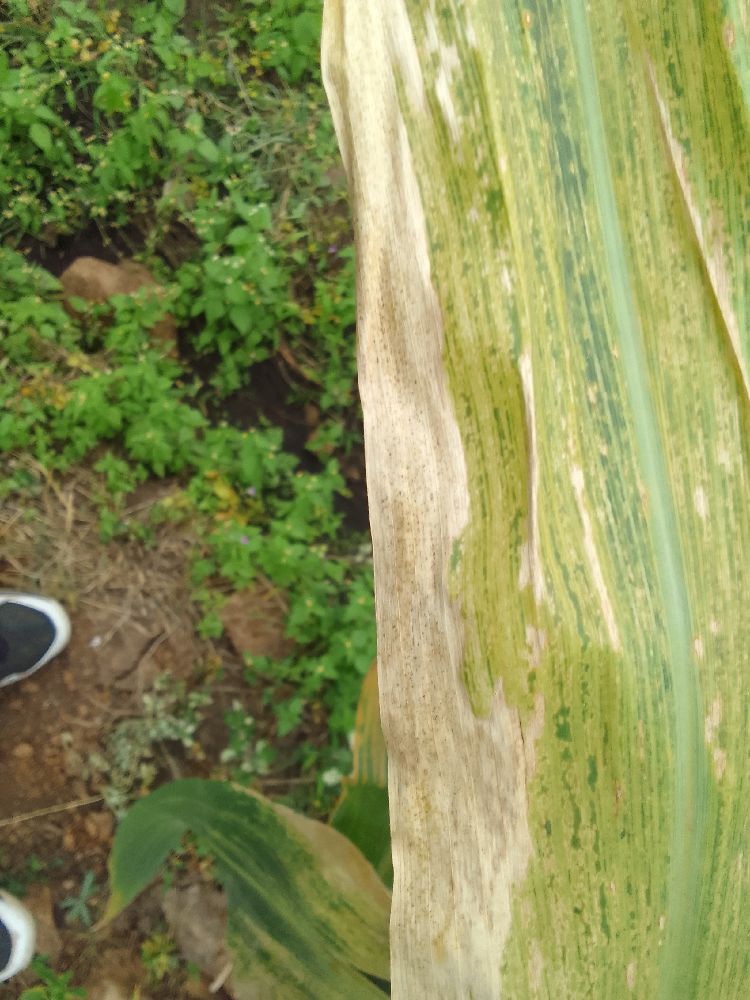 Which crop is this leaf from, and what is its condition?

maize, maize lethal necrosis
